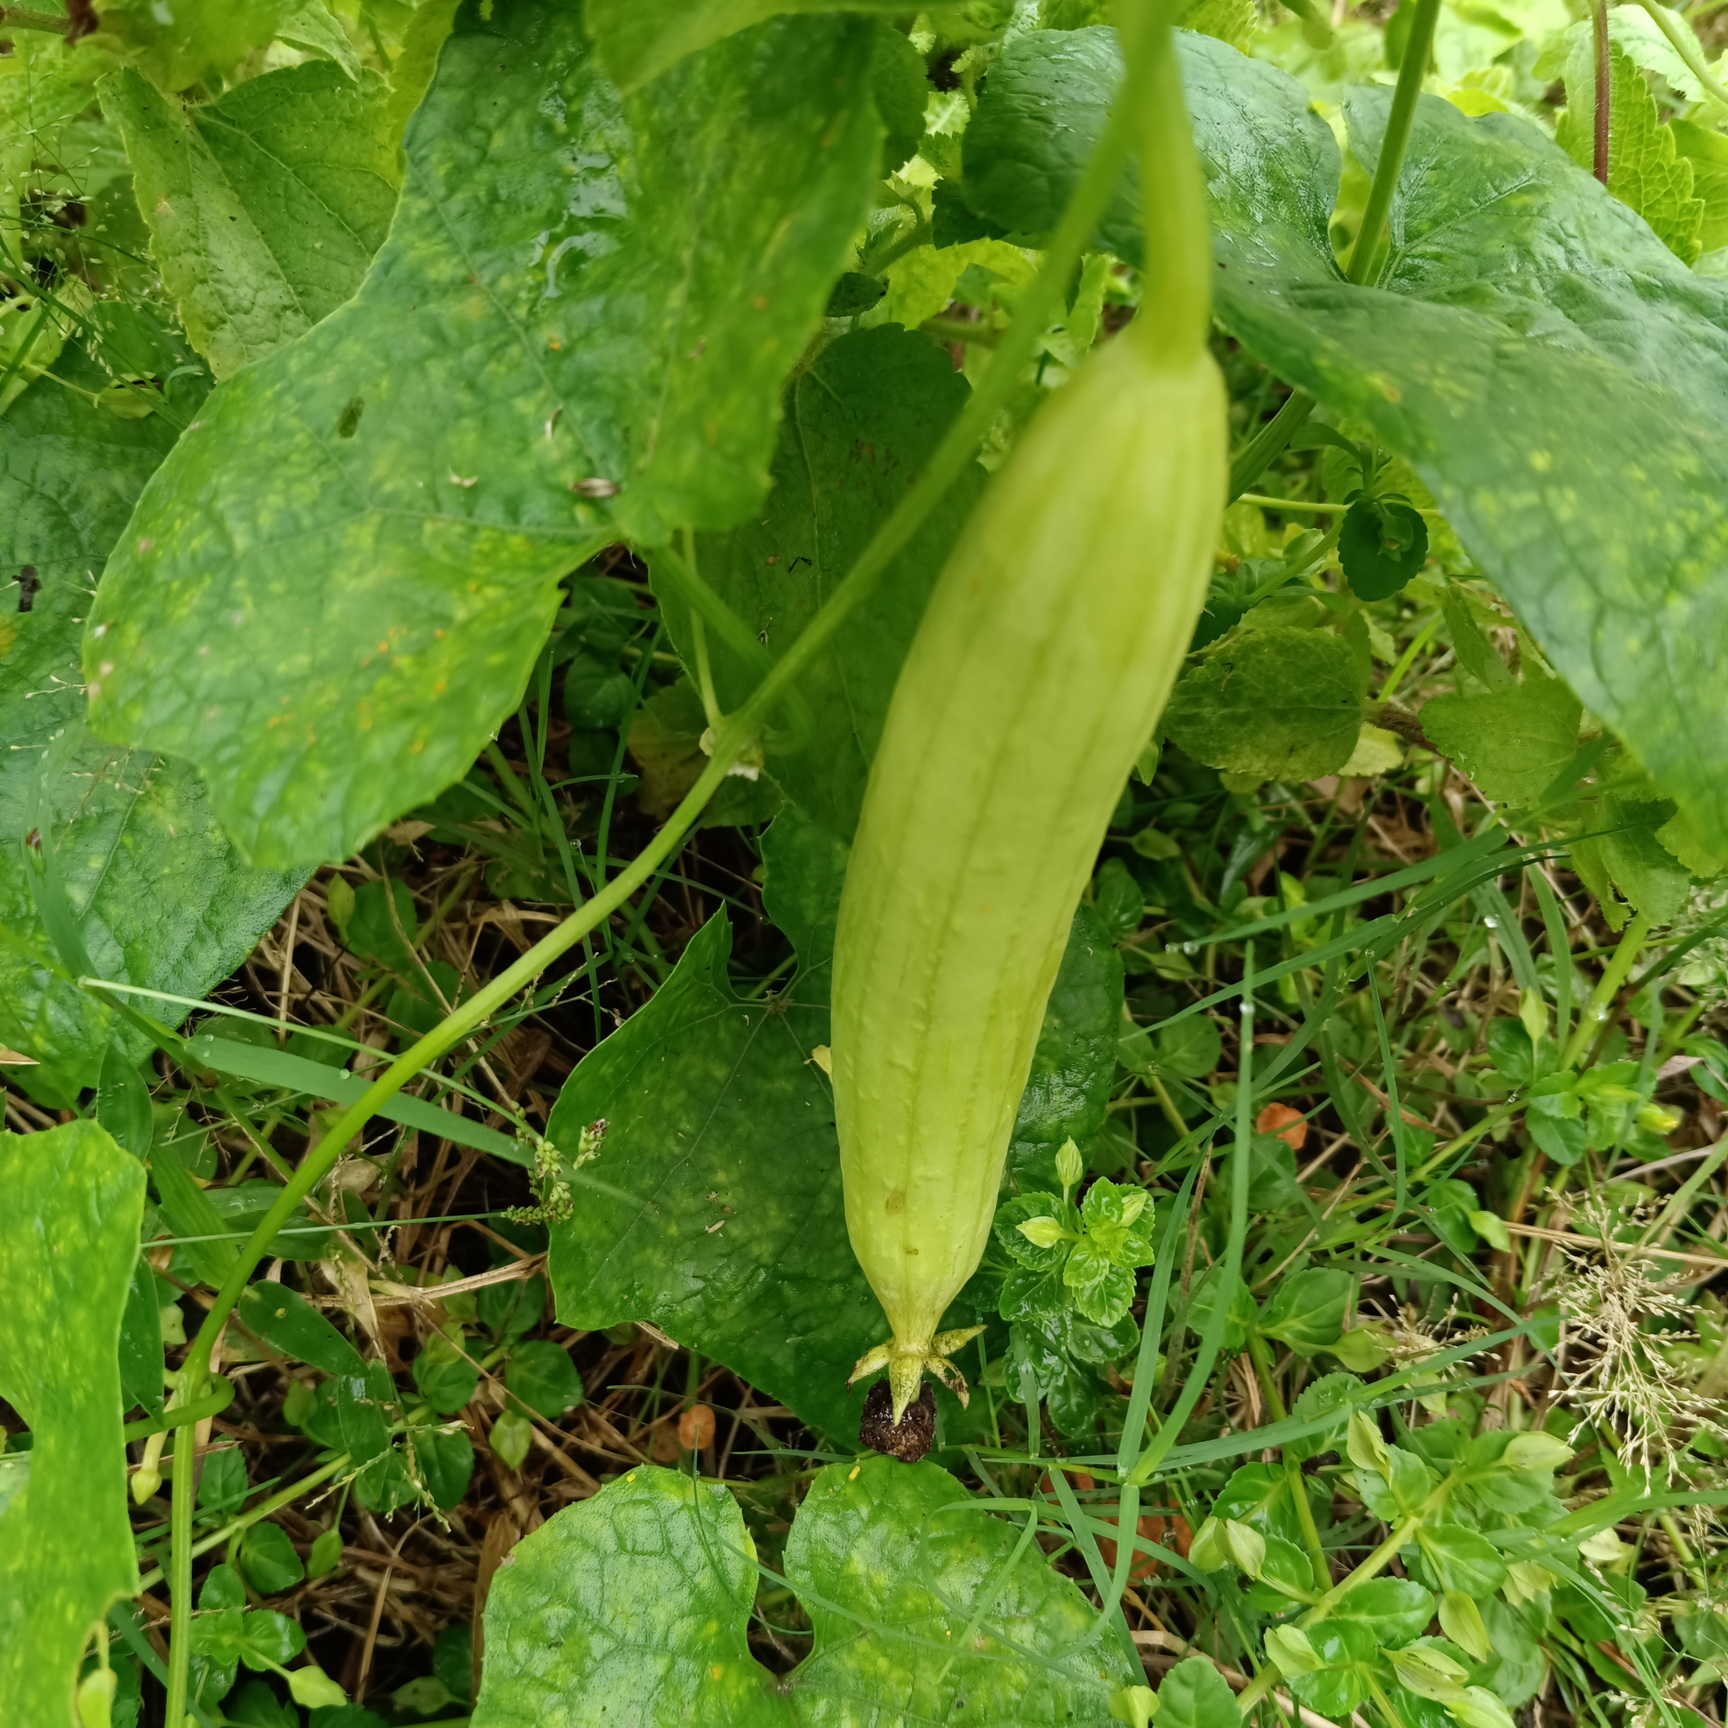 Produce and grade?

luffa, fresh
